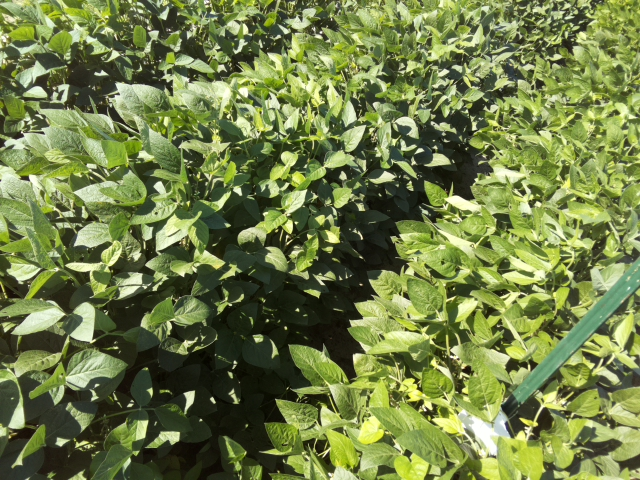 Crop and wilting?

soybean, leaflets folding inward at secondary pulvinus with no turgor loss in leaflets or petioles
